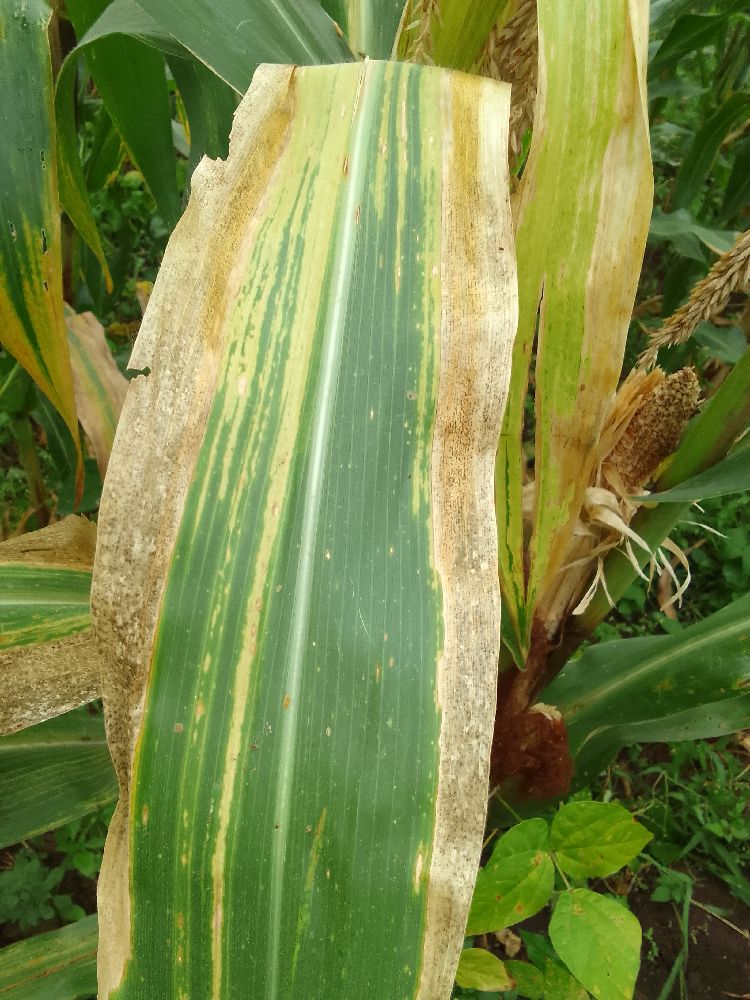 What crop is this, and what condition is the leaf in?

maize, maize lethal necrosis
